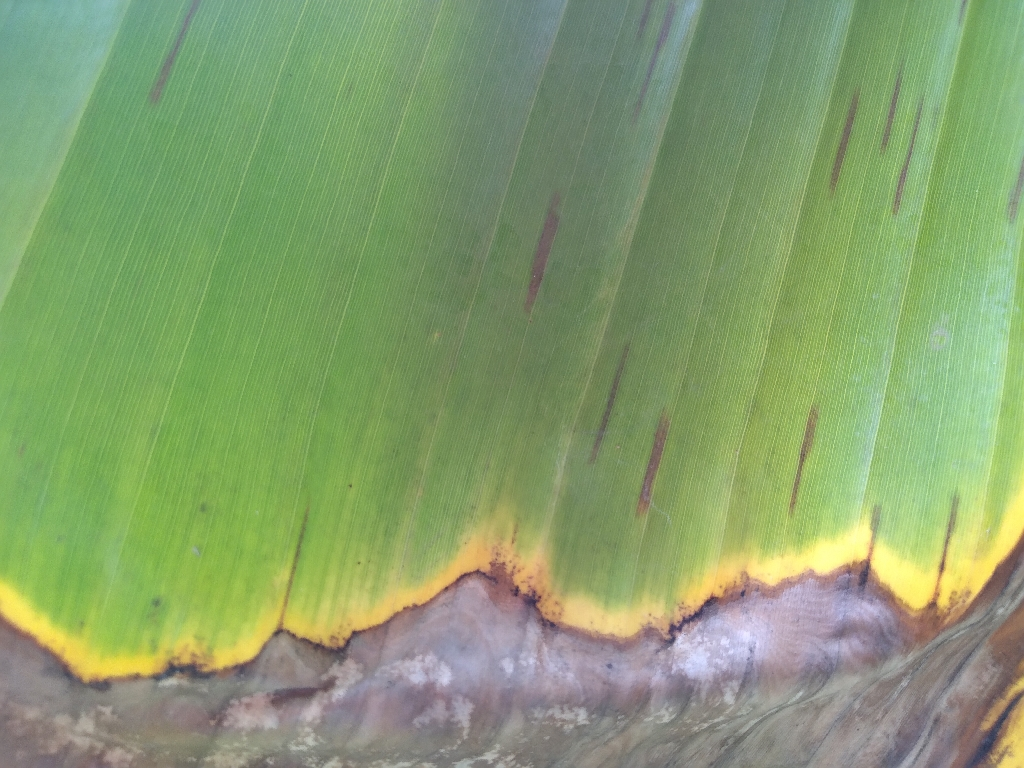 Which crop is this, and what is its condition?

banana, black sigatoka
